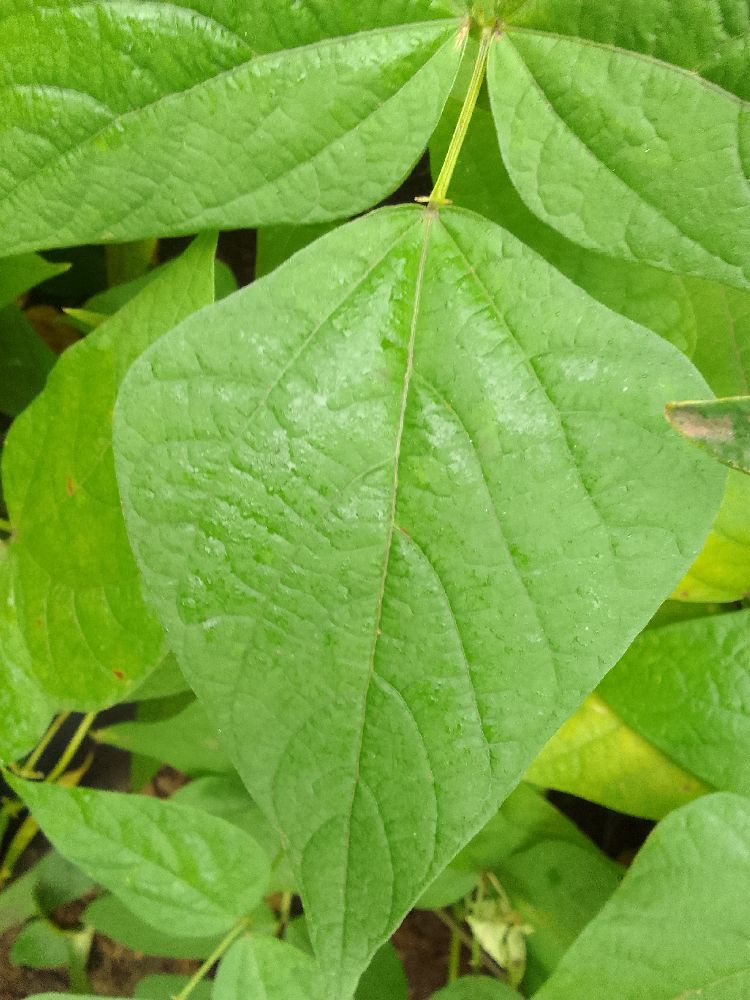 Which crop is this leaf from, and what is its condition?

common bean, healthy
